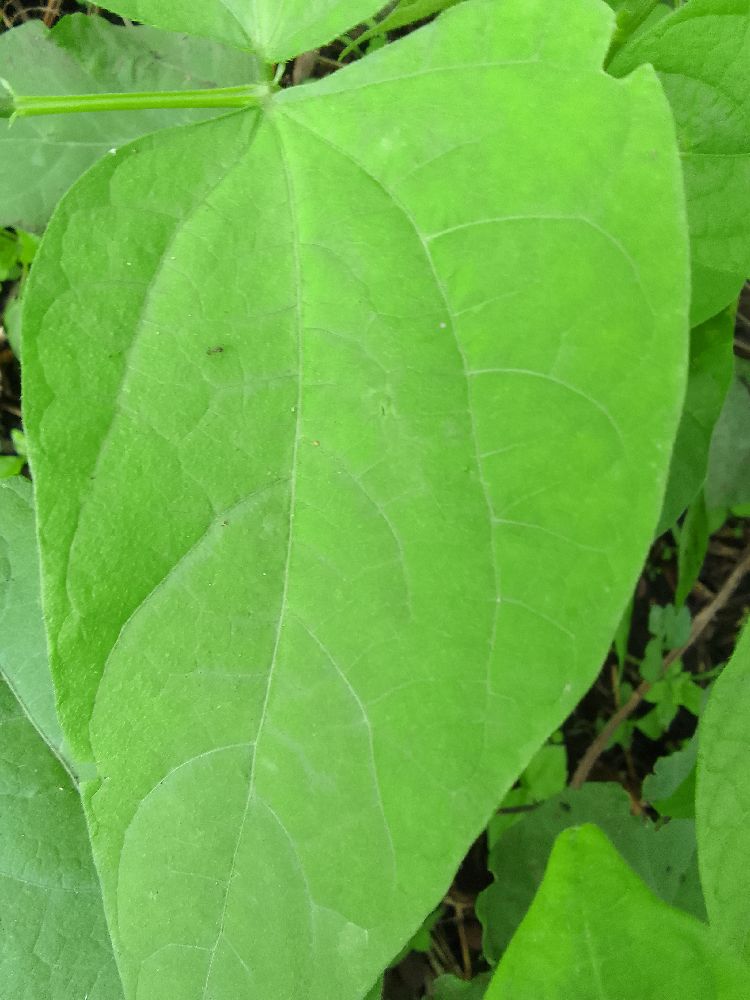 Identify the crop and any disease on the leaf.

common bean, healthy
